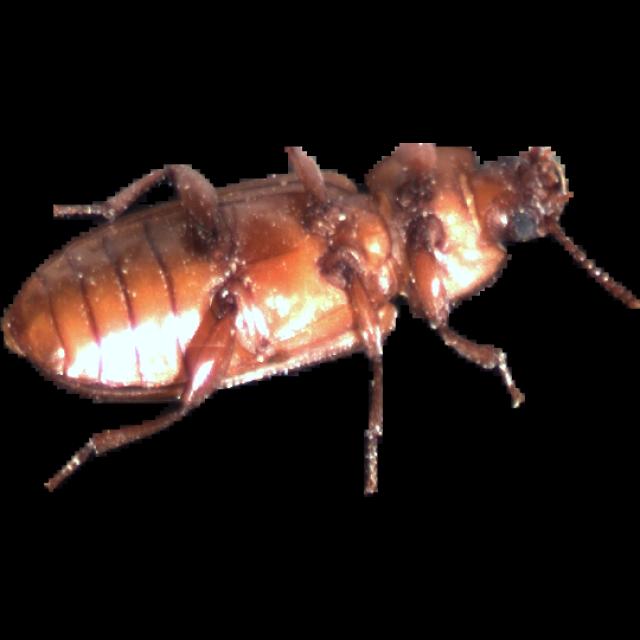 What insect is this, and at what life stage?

mealworm beetle
